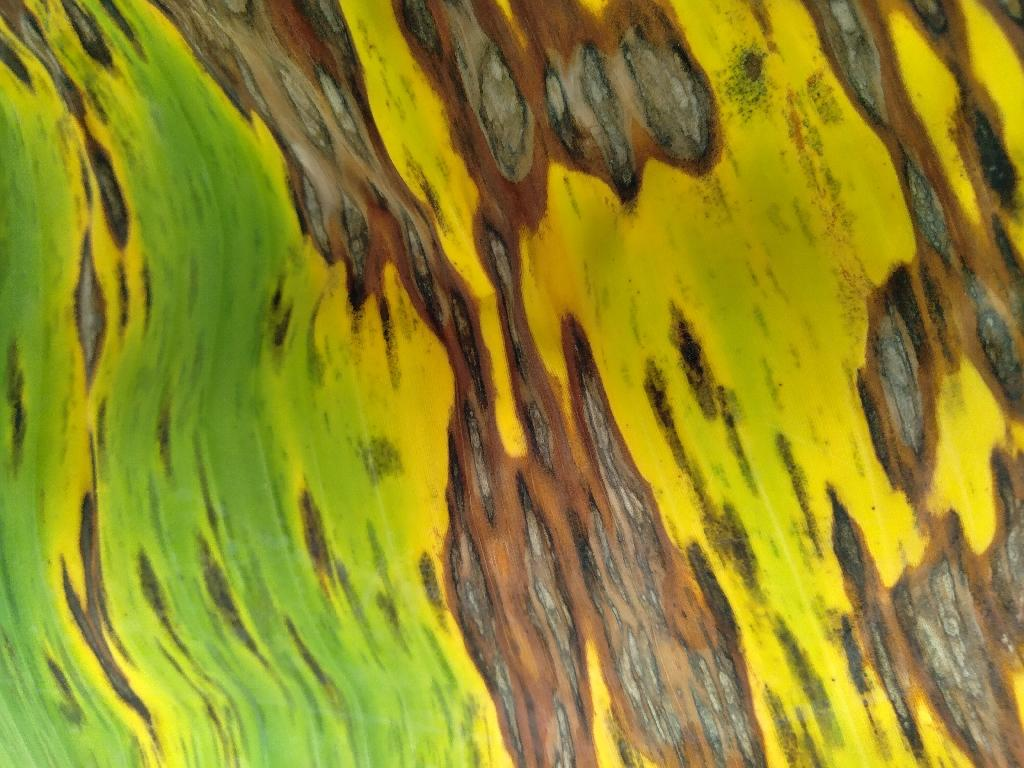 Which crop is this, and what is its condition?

banana, black sigatoka
